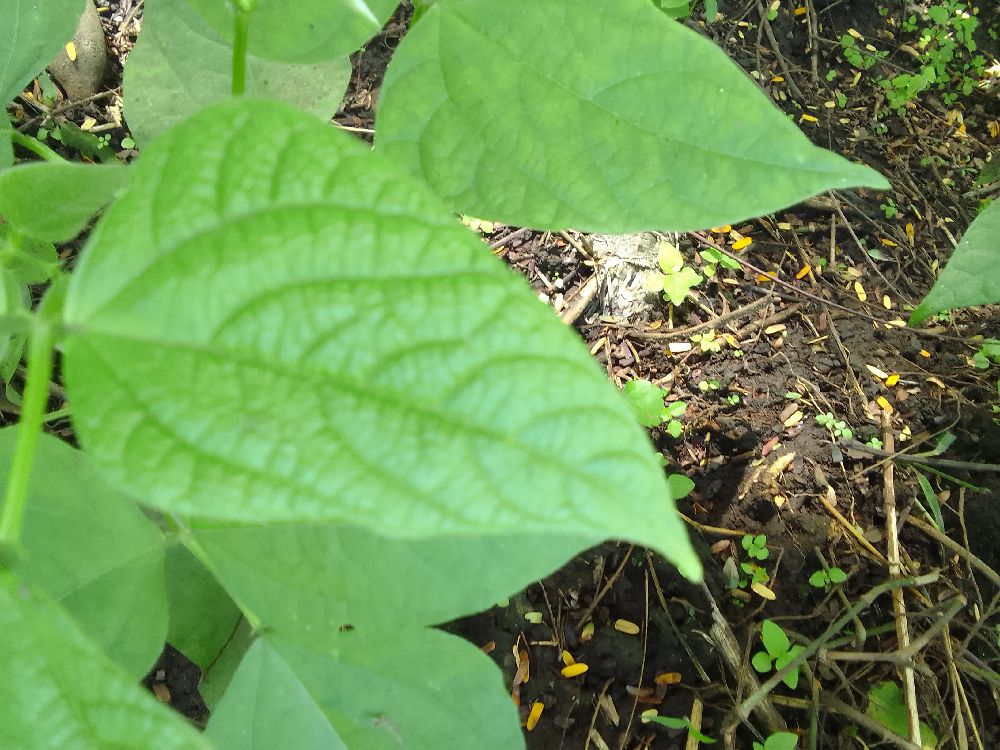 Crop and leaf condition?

common bean, healthy
